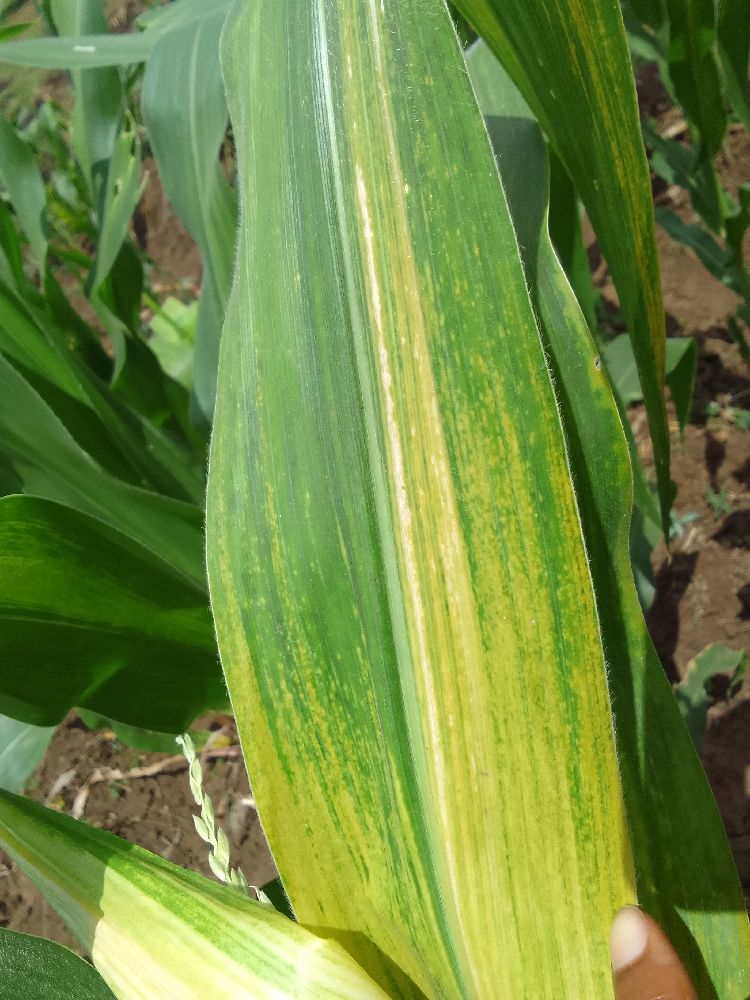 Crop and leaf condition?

maize, maize lethal necrosis
